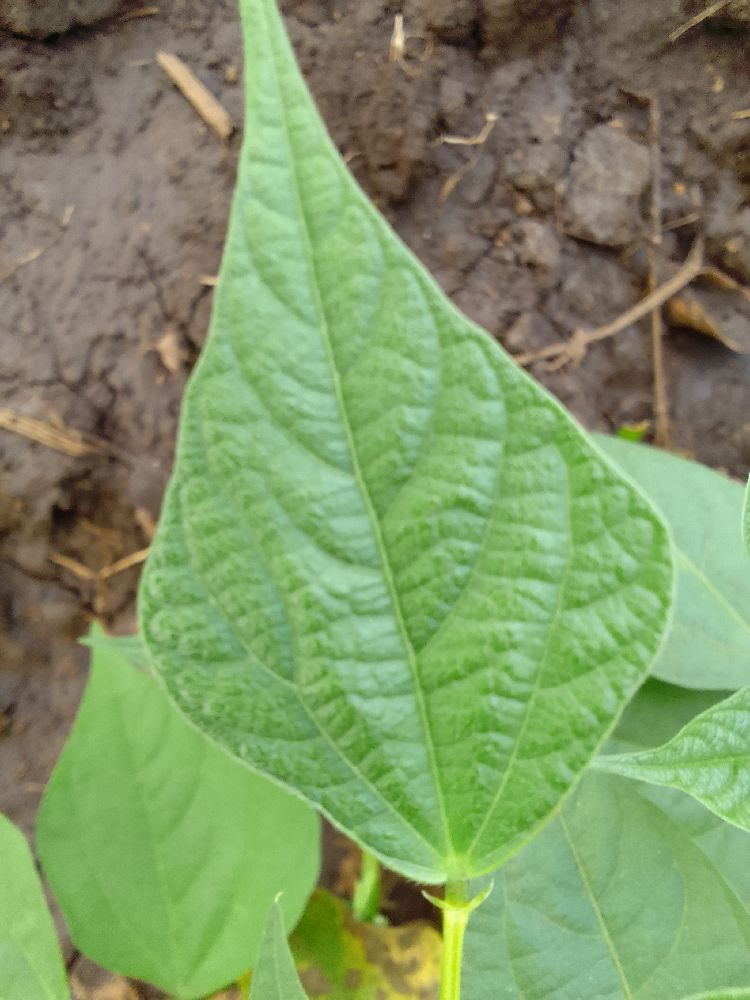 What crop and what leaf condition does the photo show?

common bean, healthy
